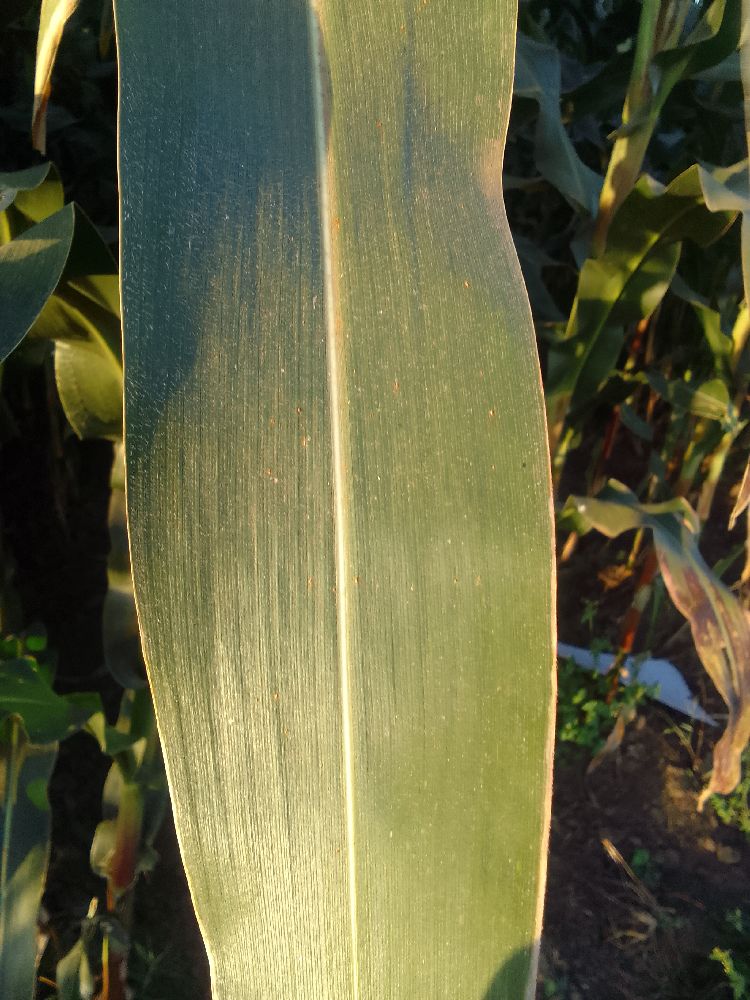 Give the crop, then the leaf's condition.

maize, healthy
